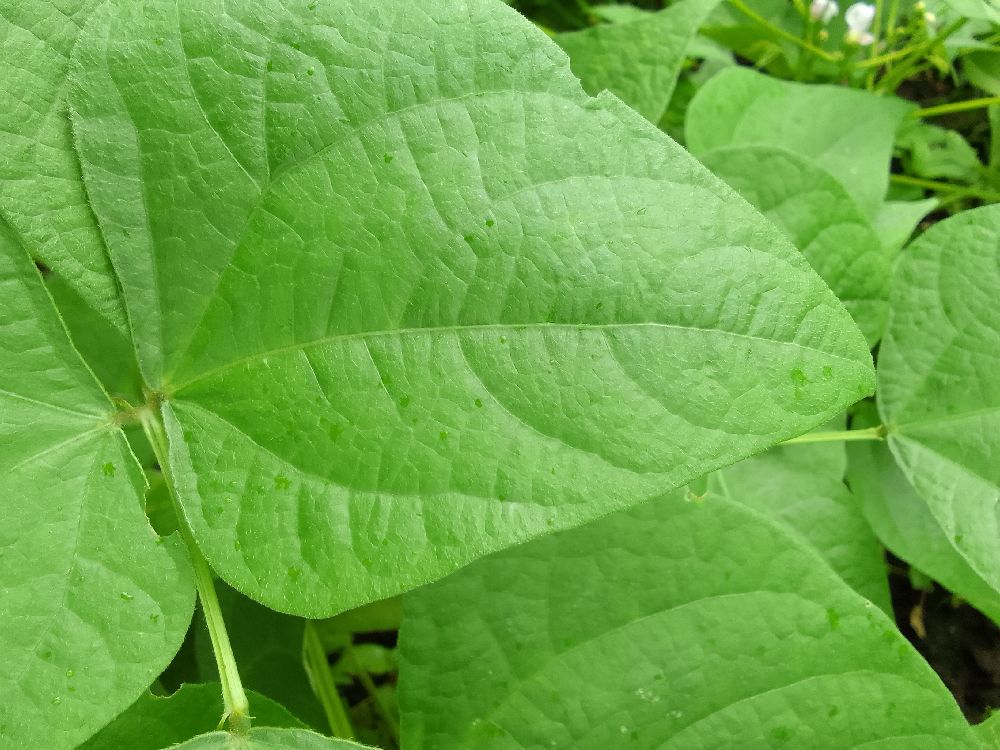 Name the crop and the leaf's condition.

common bean, healthy
